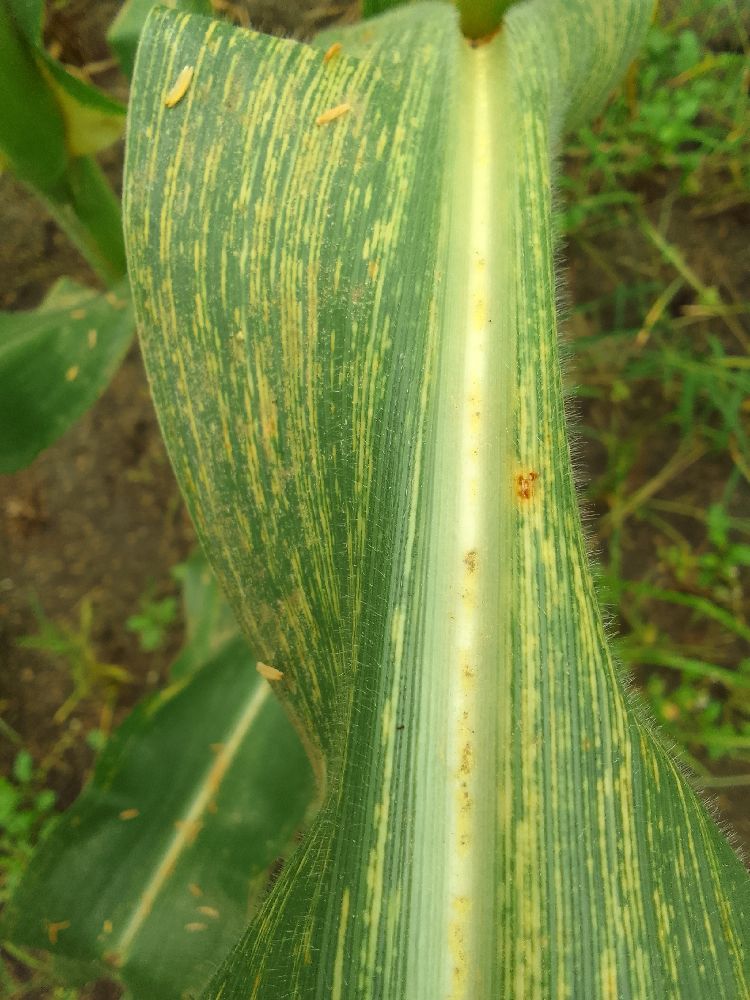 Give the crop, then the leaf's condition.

maize, maize streak virus
